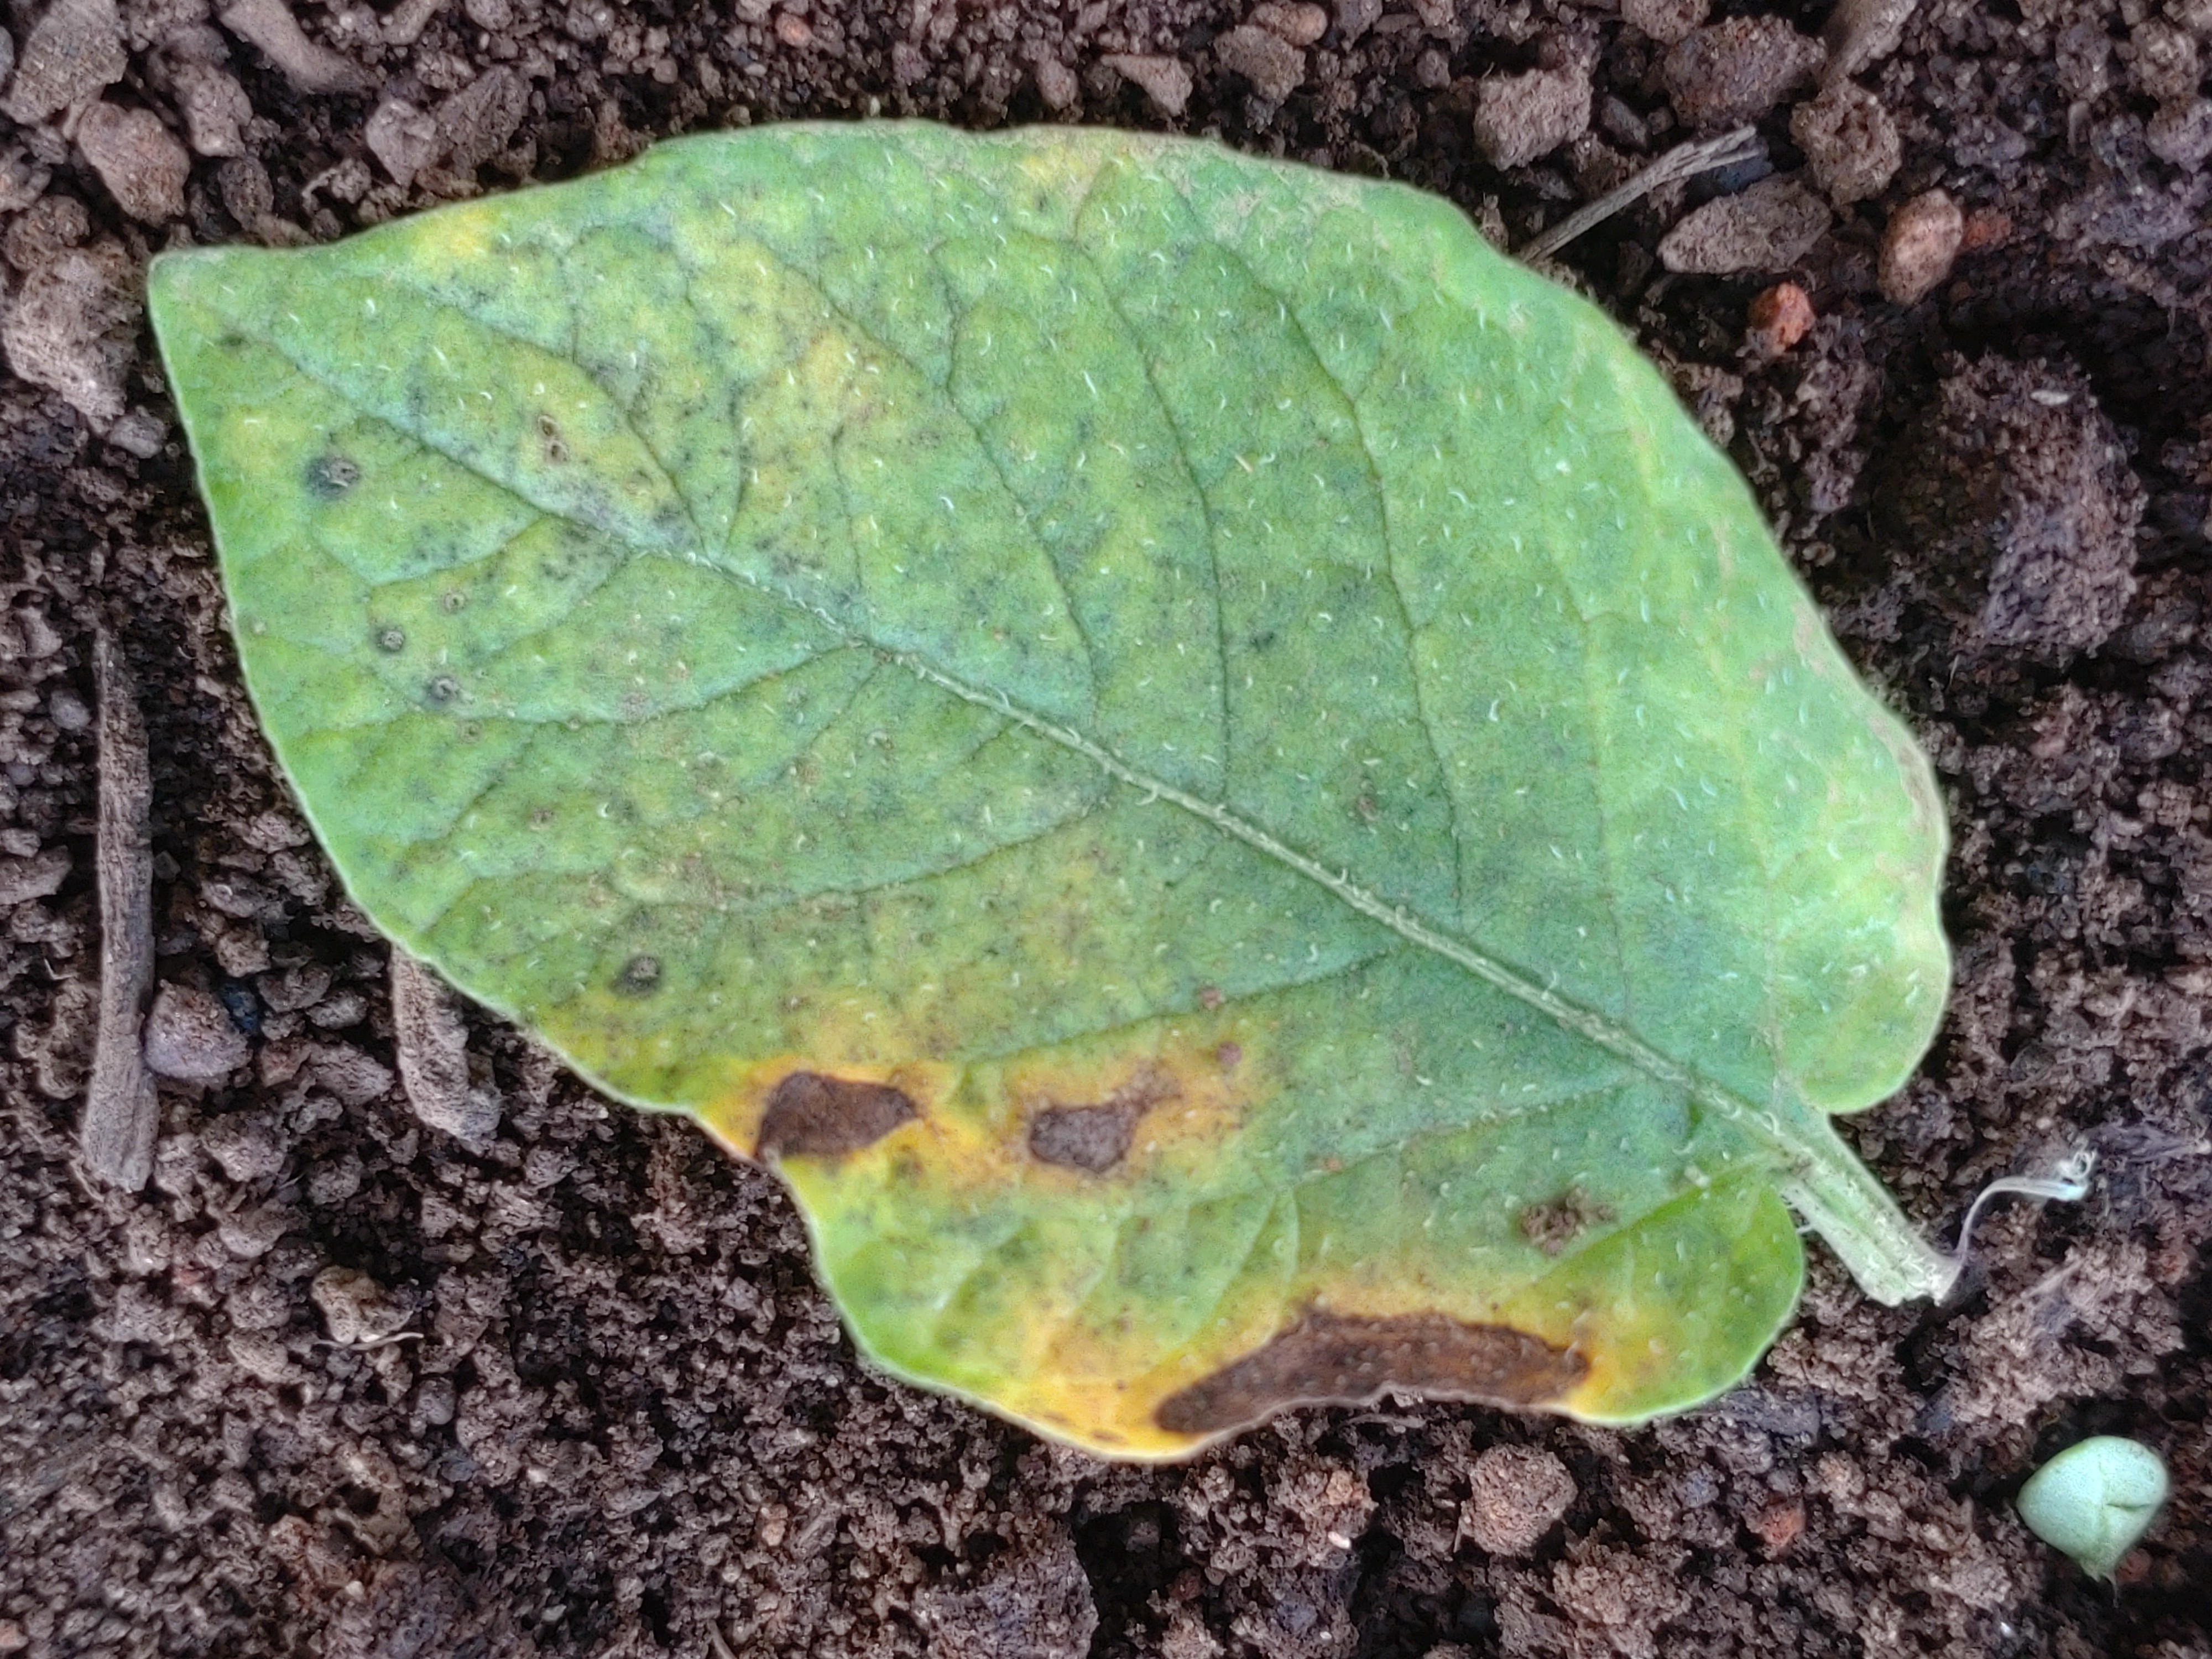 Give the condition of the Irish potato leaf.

late blight
